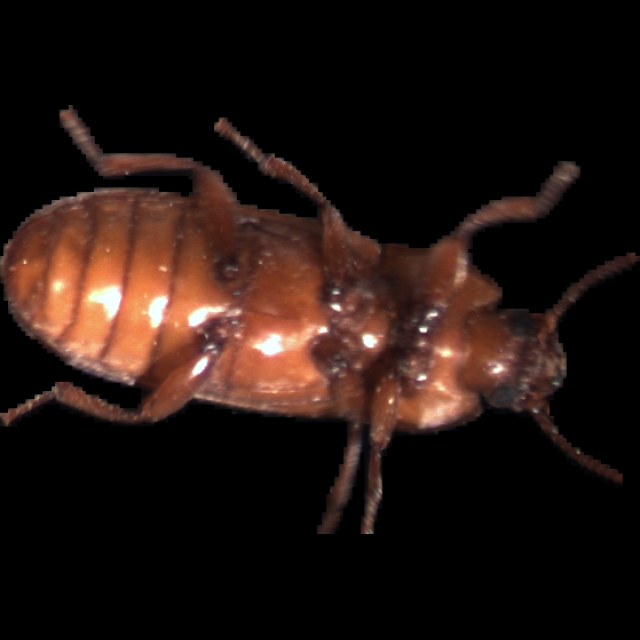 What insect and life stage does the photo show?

mealworm beetle
